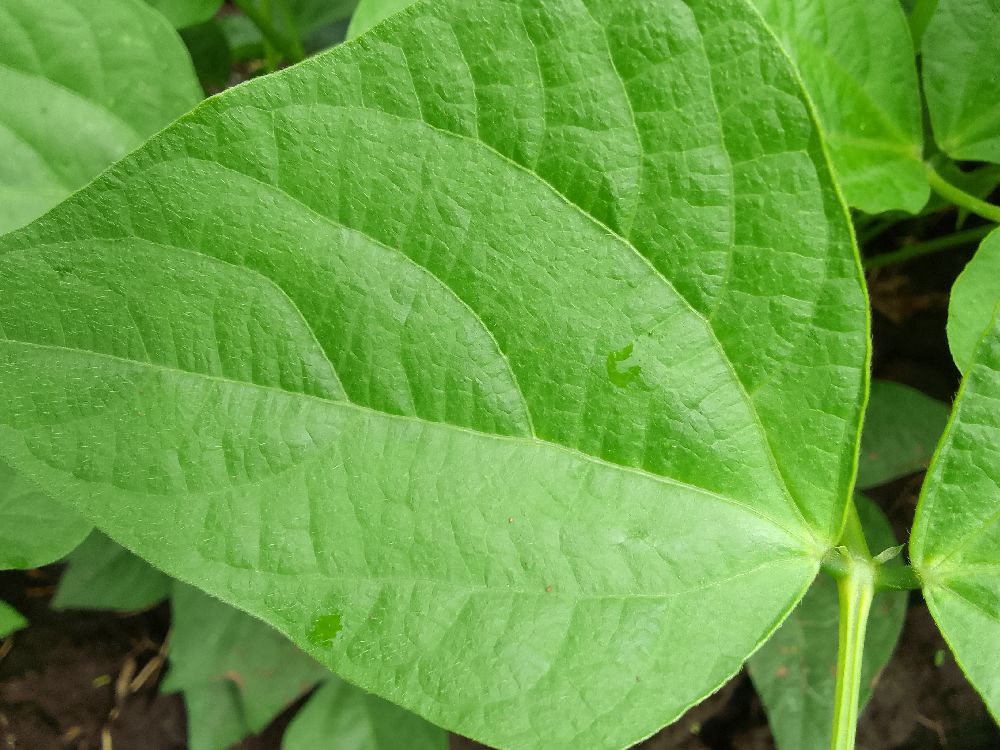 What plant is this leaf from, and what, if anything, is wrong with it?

common bean, healthy
